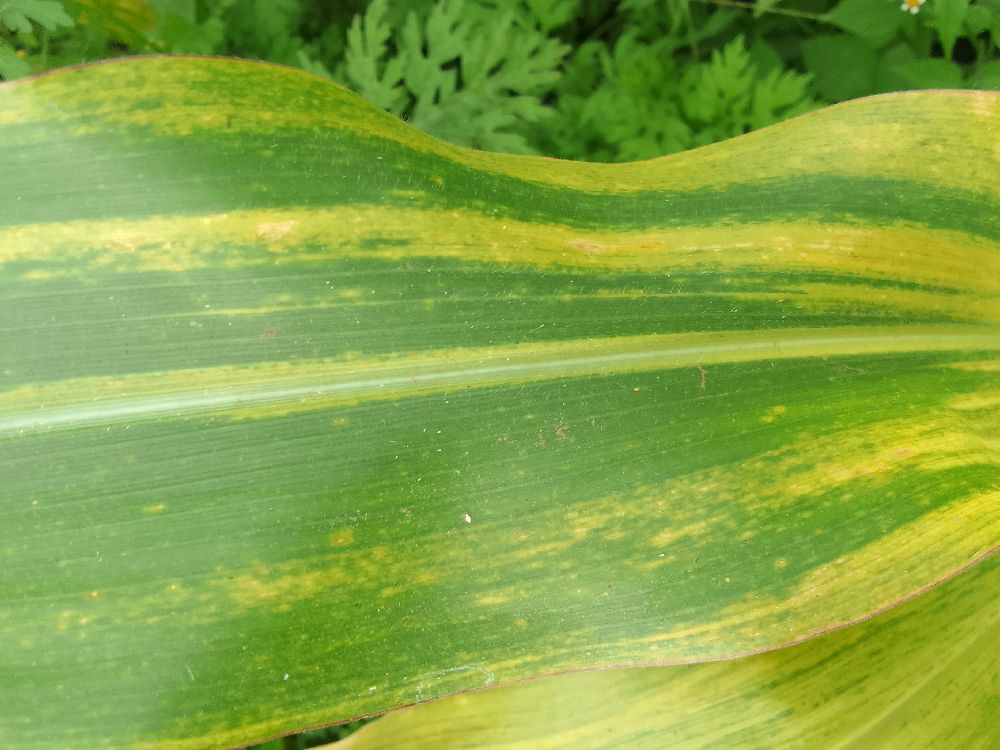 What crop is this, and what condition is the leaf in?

maize, maize lethal necrosis
